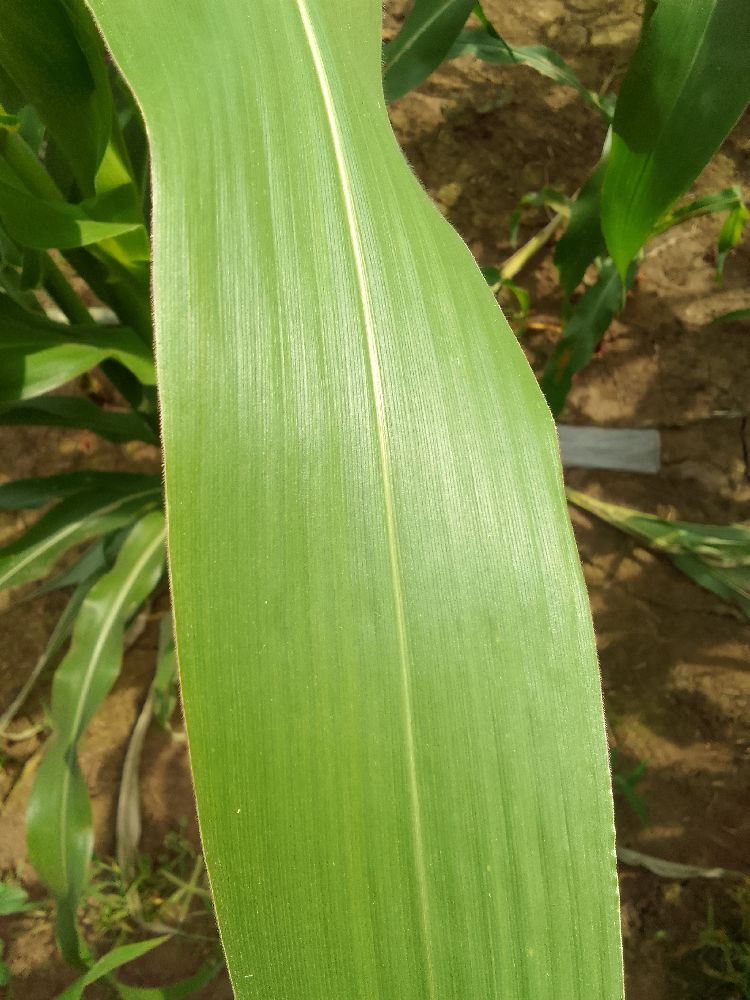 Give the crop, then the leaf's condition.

maize, healthy
